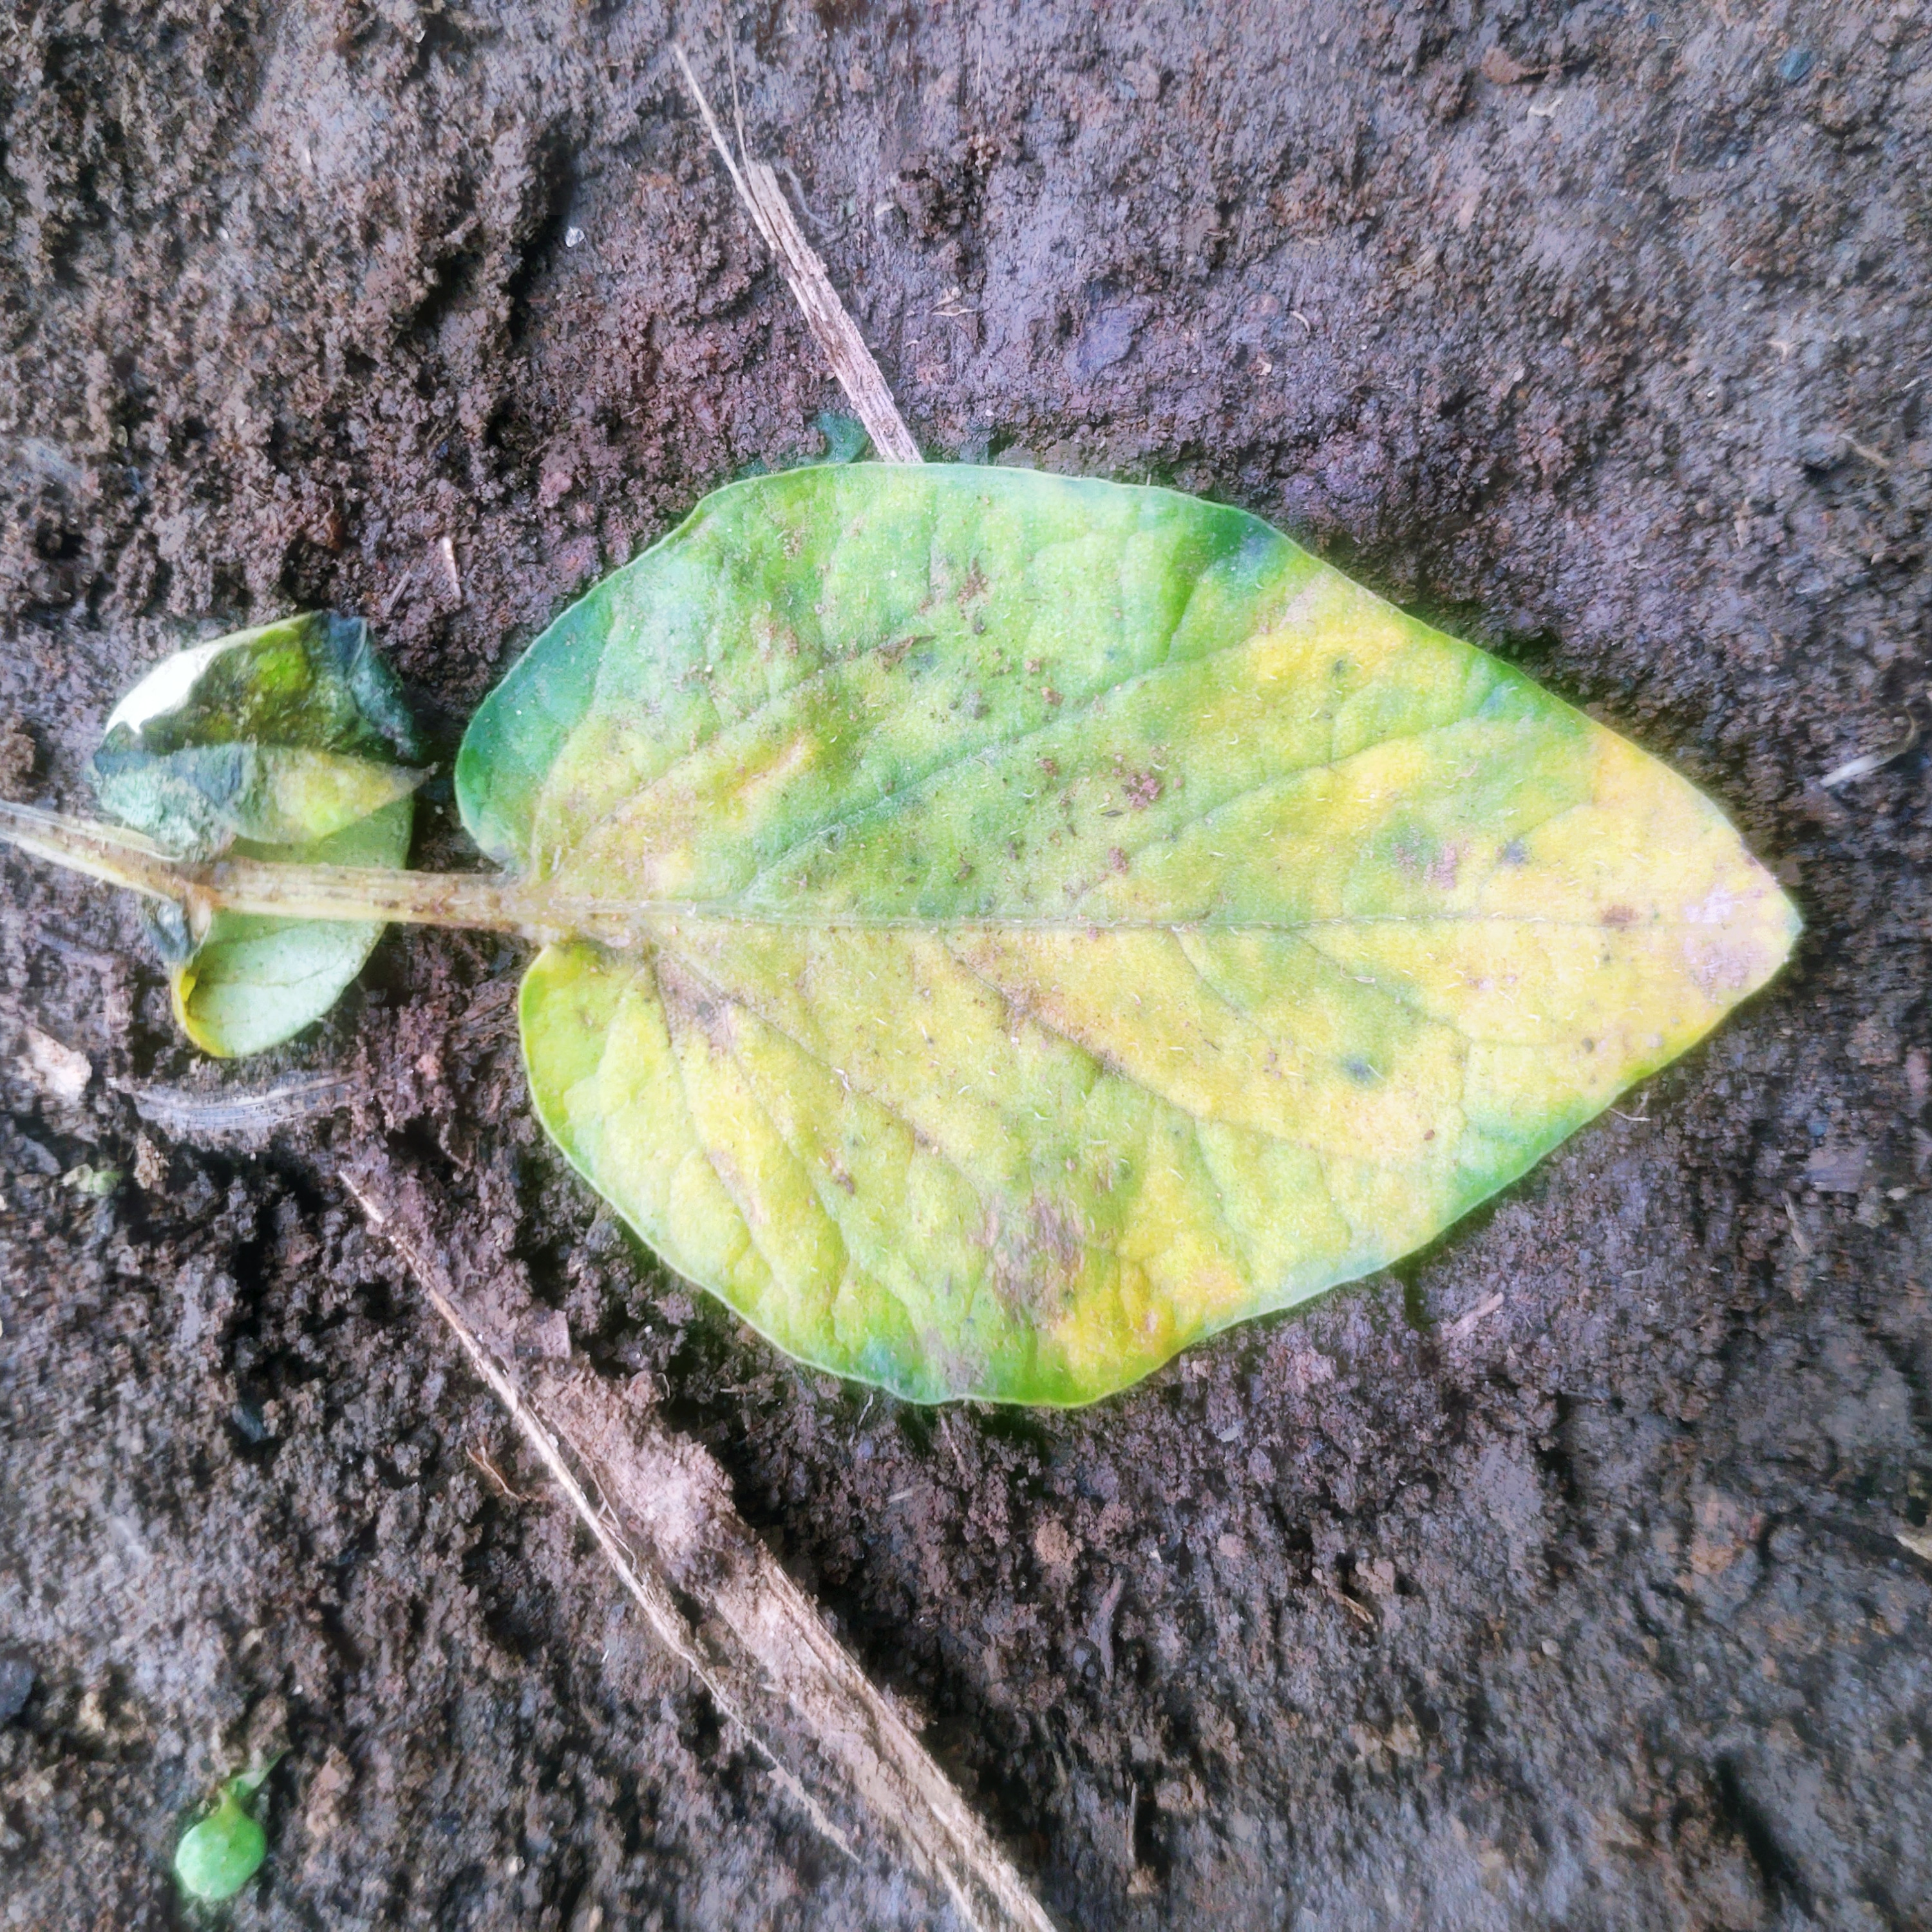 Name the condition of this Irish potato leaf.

late blight
